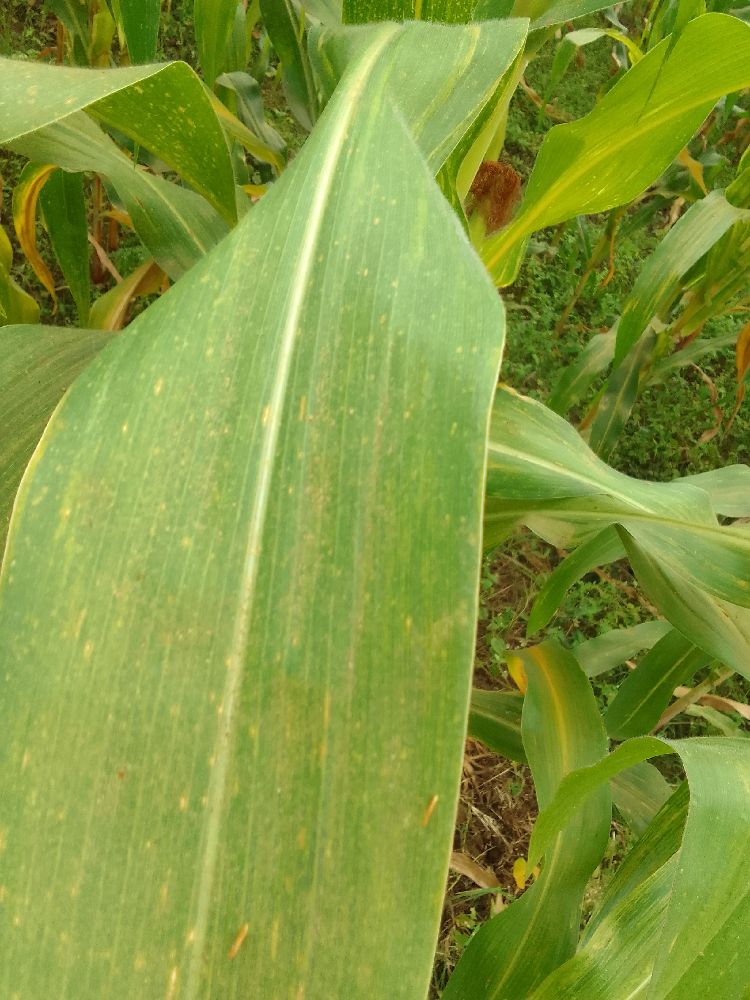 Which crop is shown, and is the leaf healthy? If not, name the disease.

maize, maize lethal necrosis
